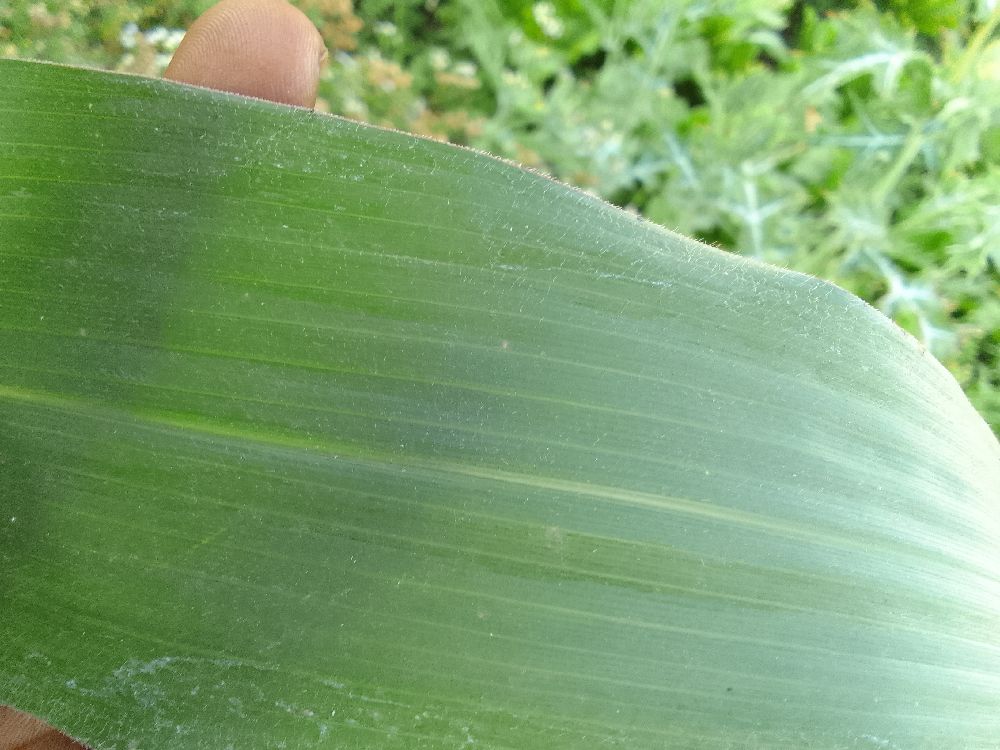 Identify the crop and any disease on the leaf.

maize, healthy
